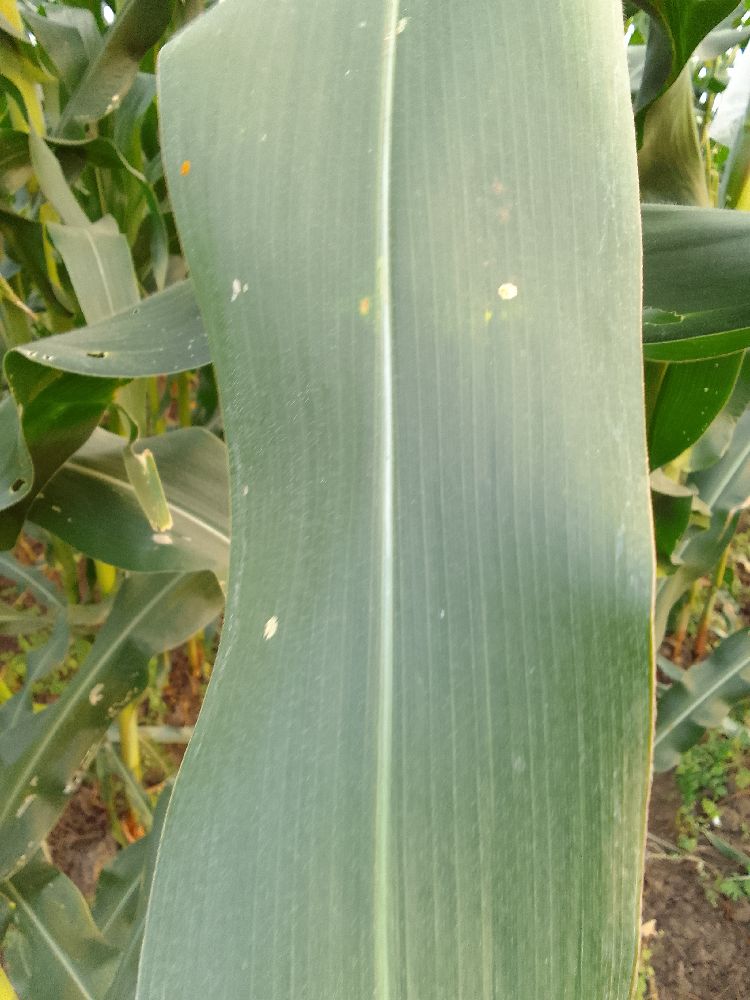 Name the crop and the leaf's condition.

maize, healthy
